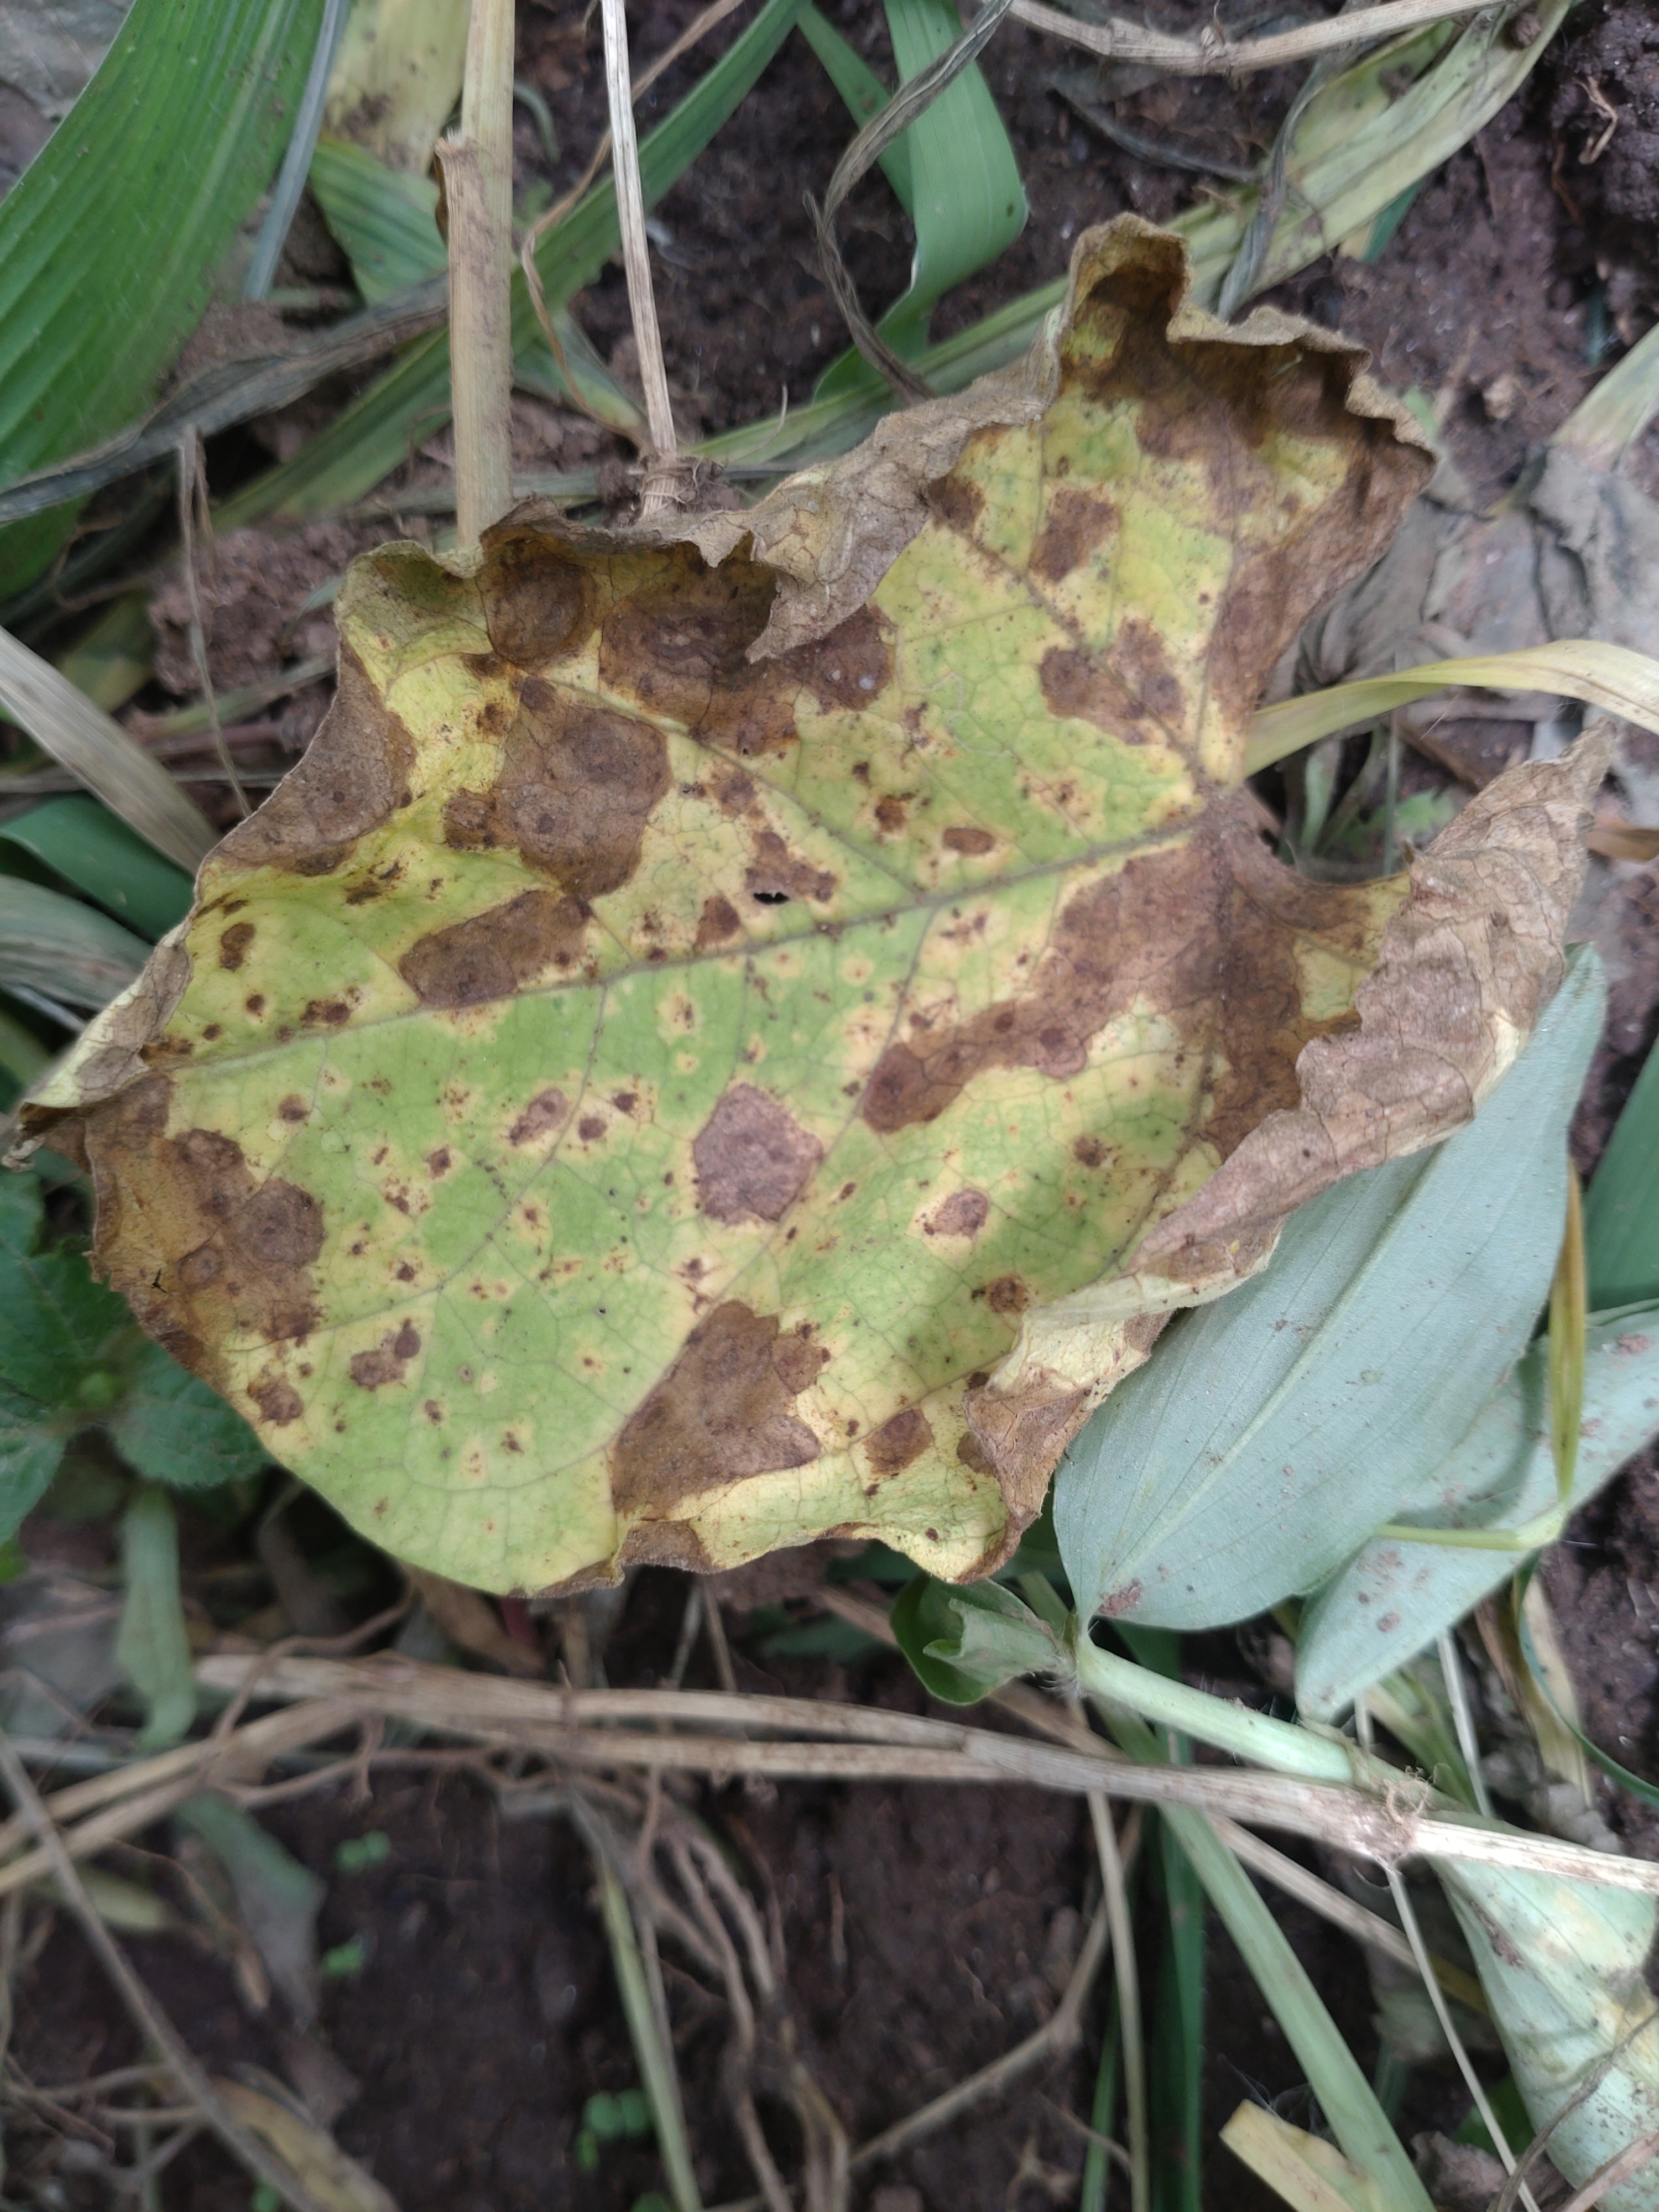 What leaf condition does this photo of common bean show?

anthracnose
